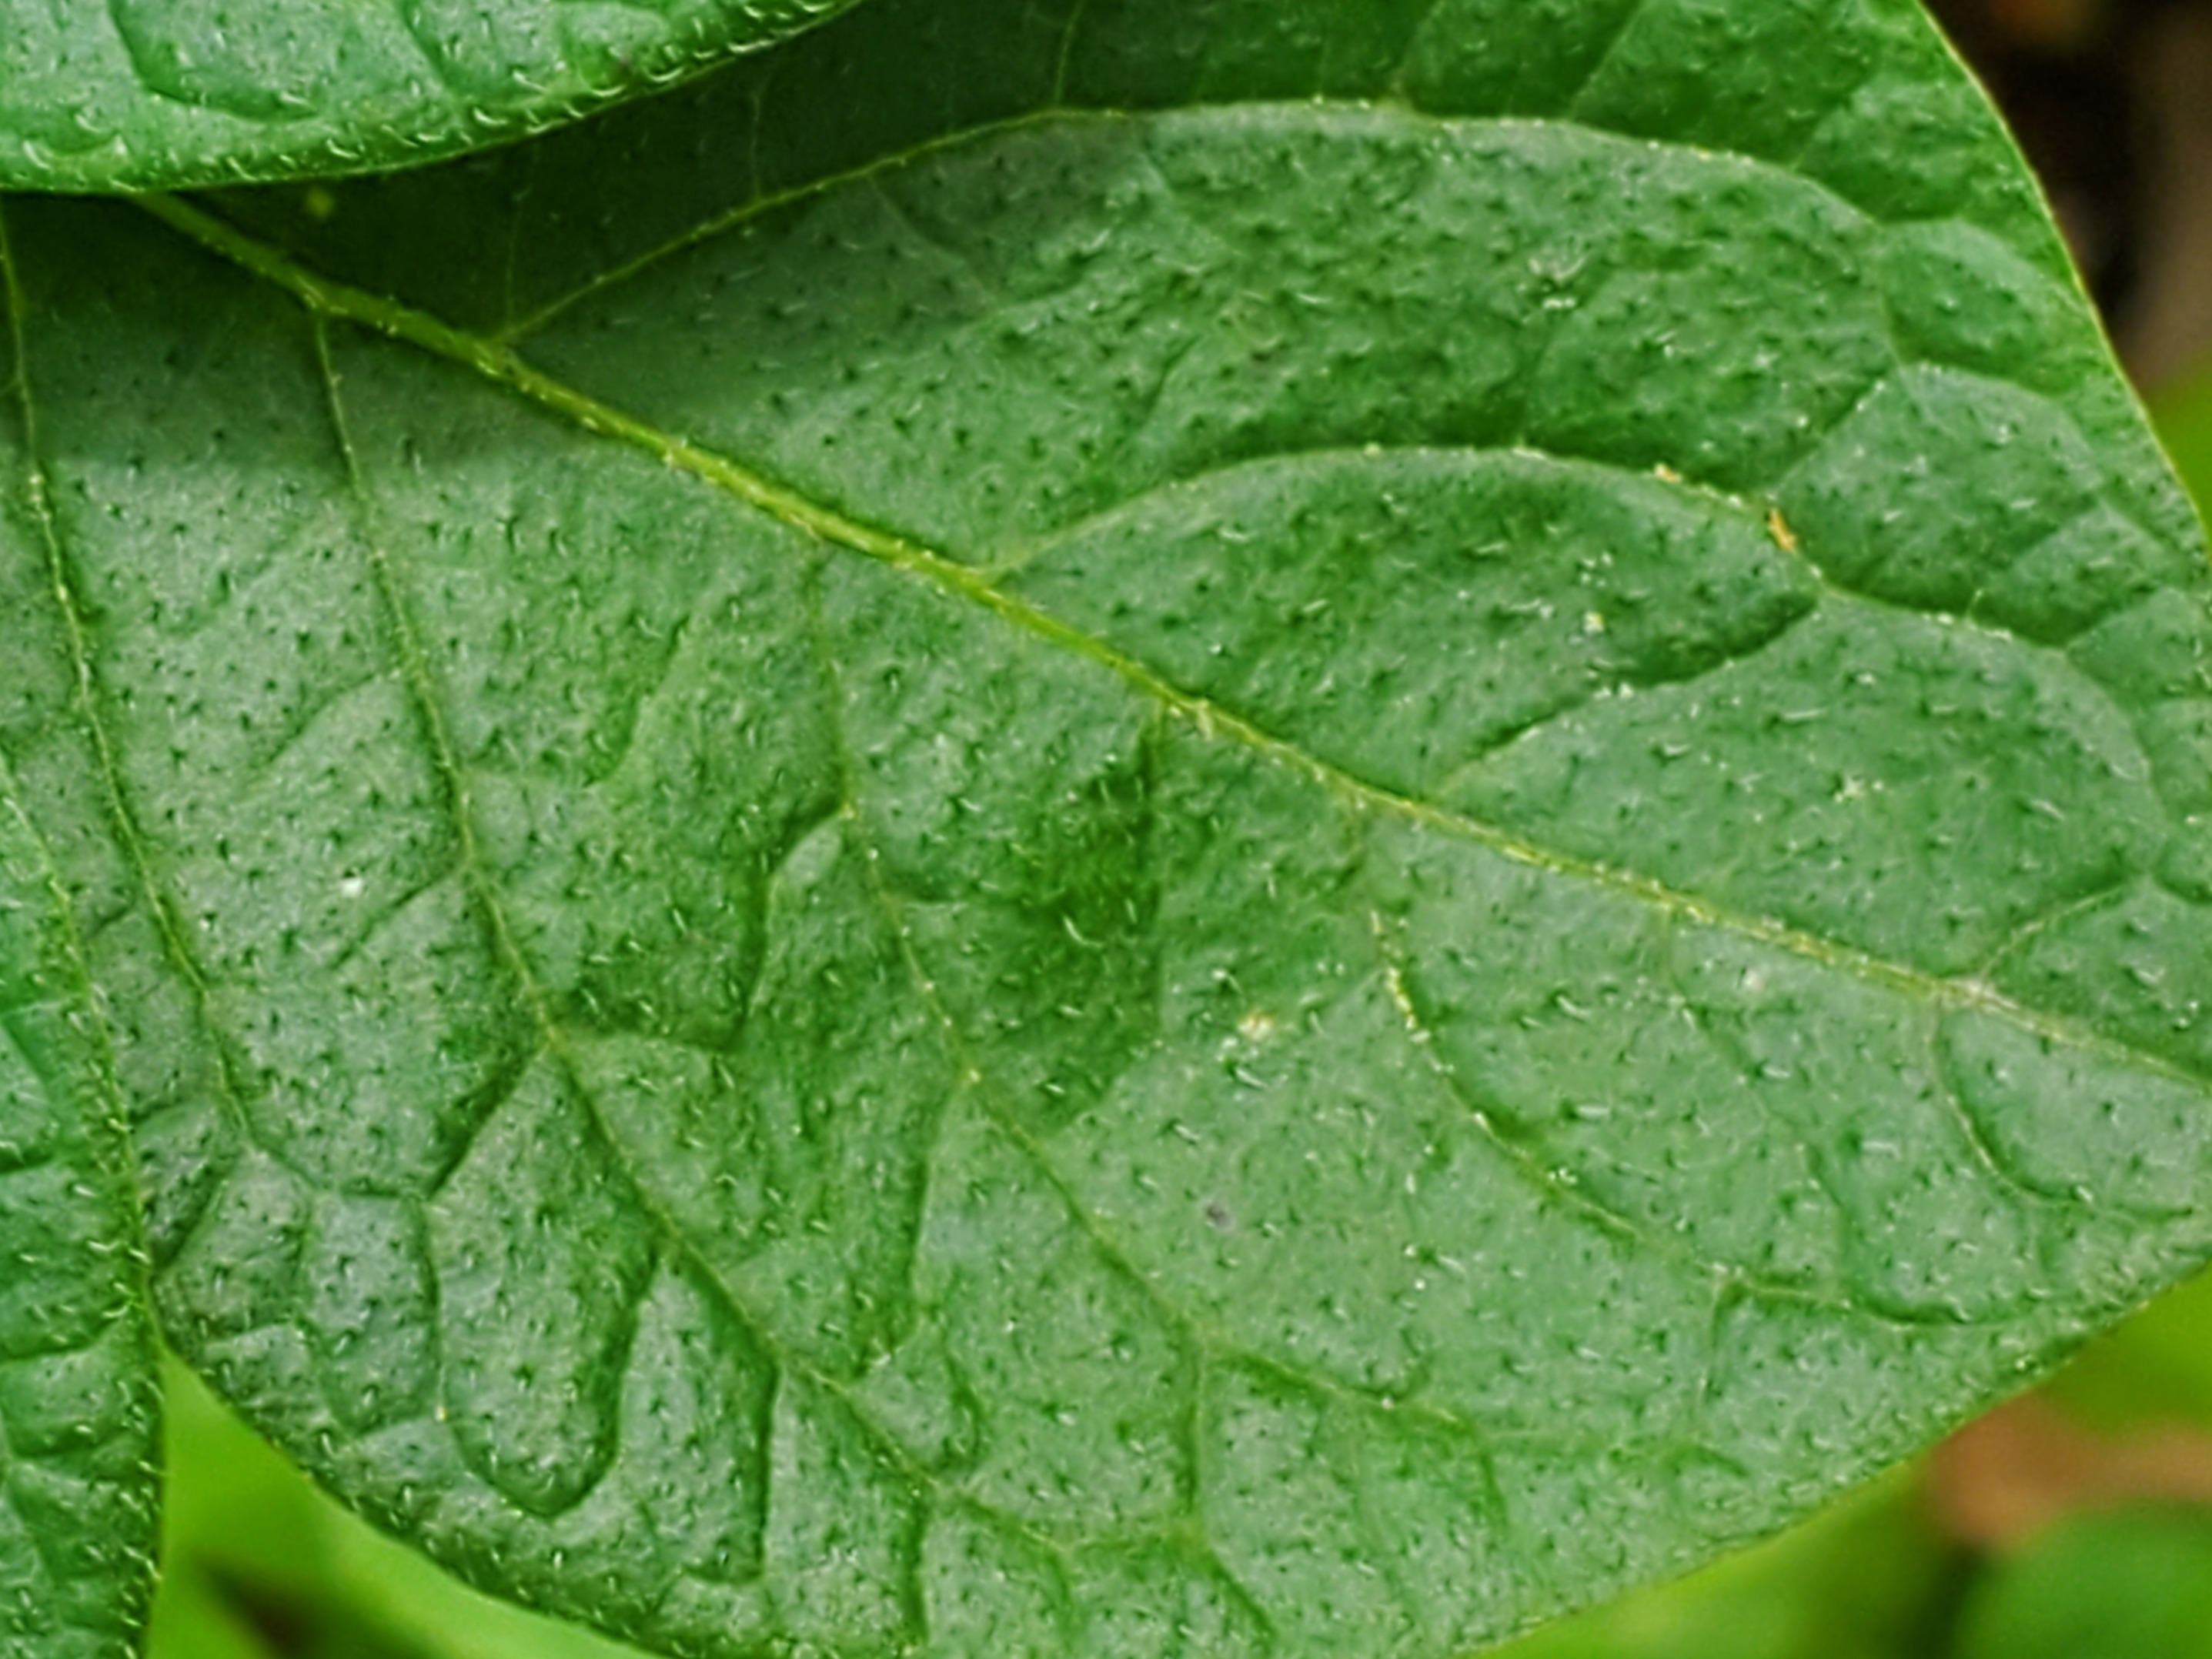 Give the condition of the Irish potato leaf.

healthy
